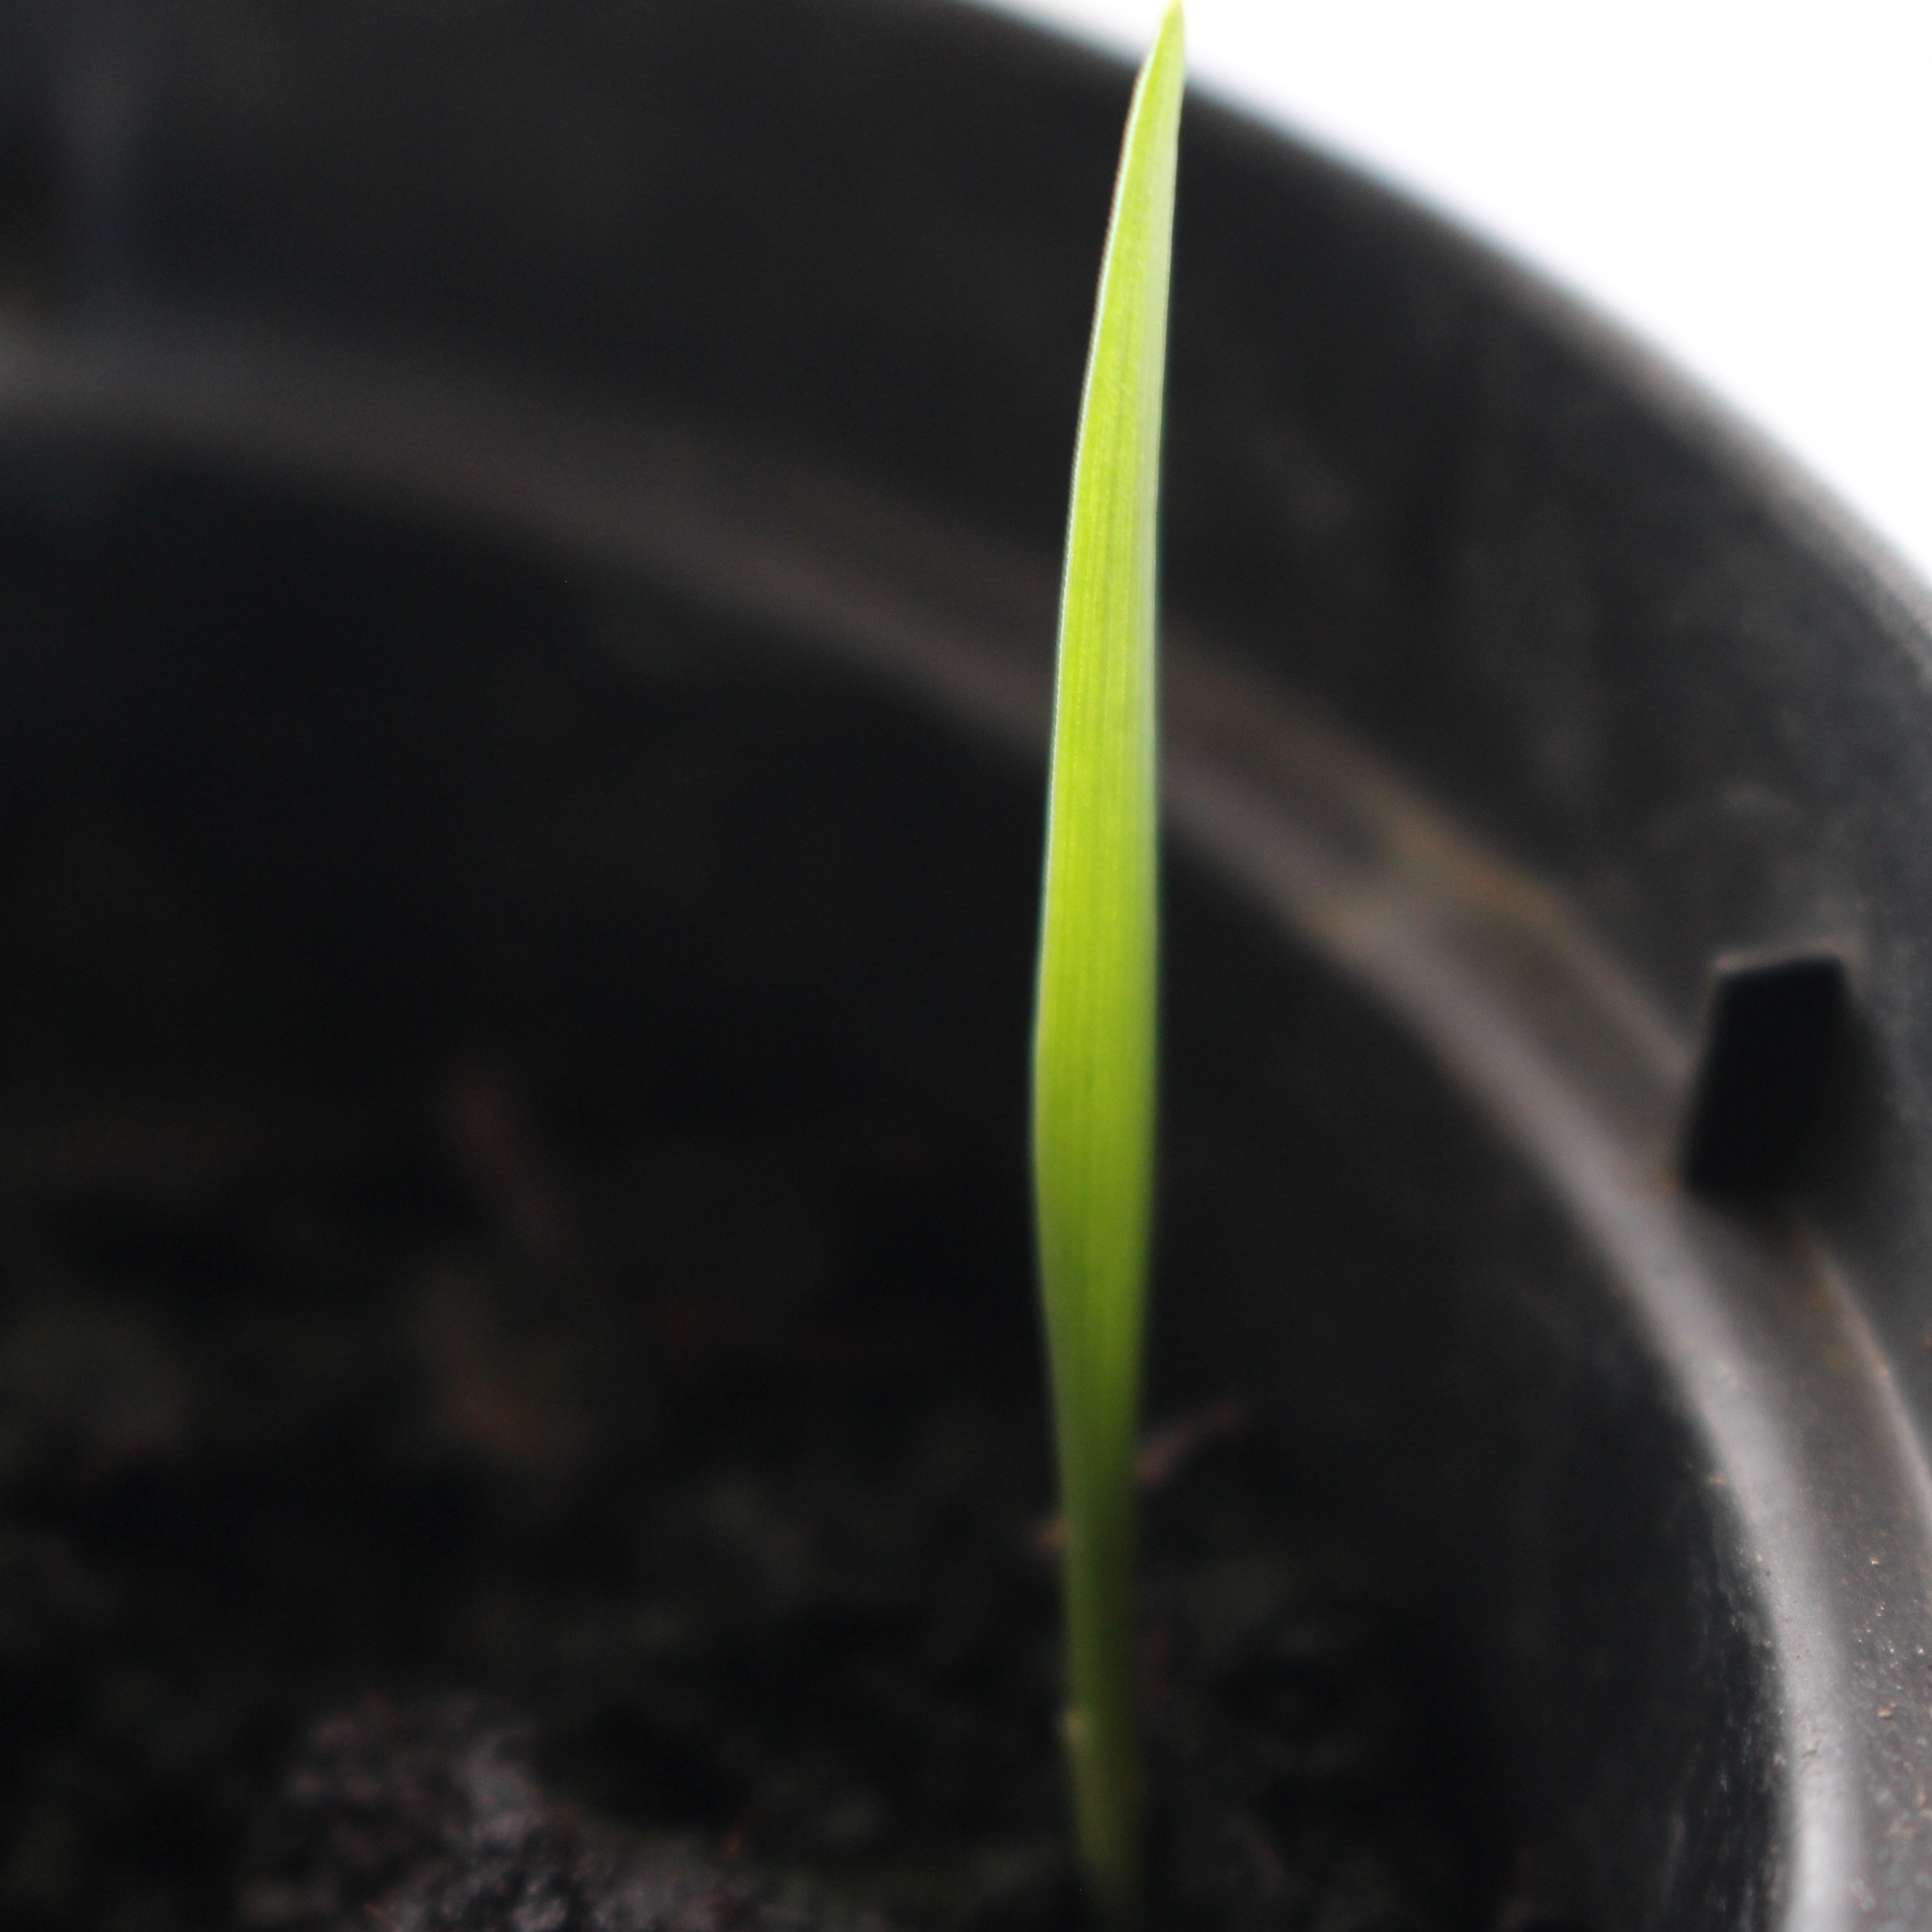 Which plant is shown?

Avena sterilis
